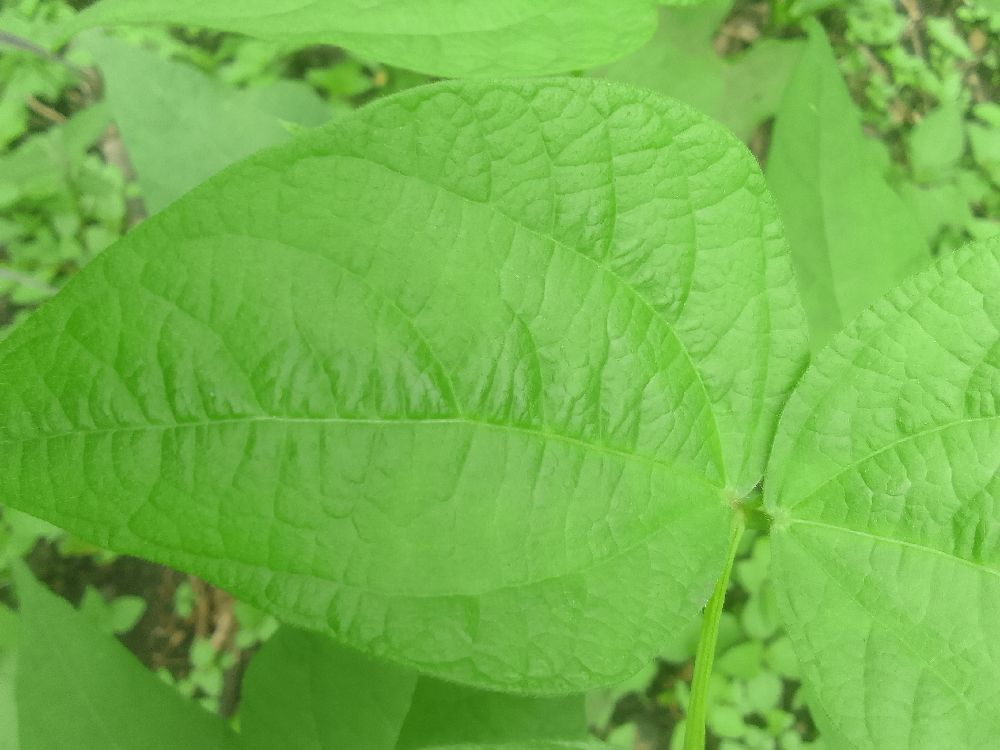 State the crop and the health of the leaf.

common bean, healthy
